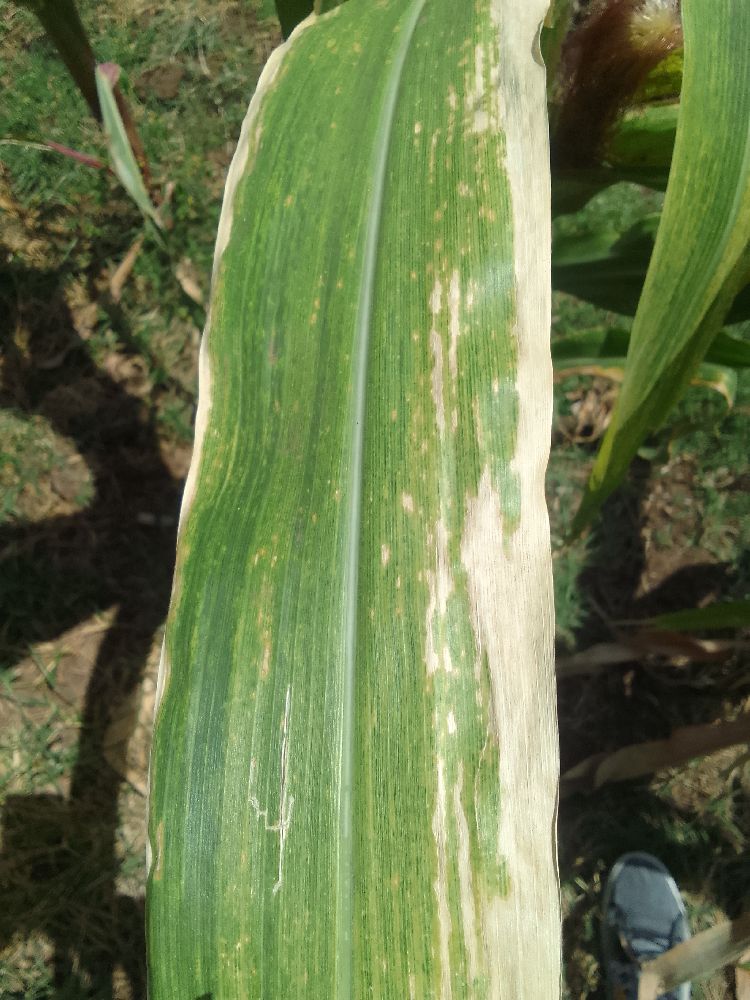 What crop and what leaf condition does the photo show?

maize, maize lethal necrosis
